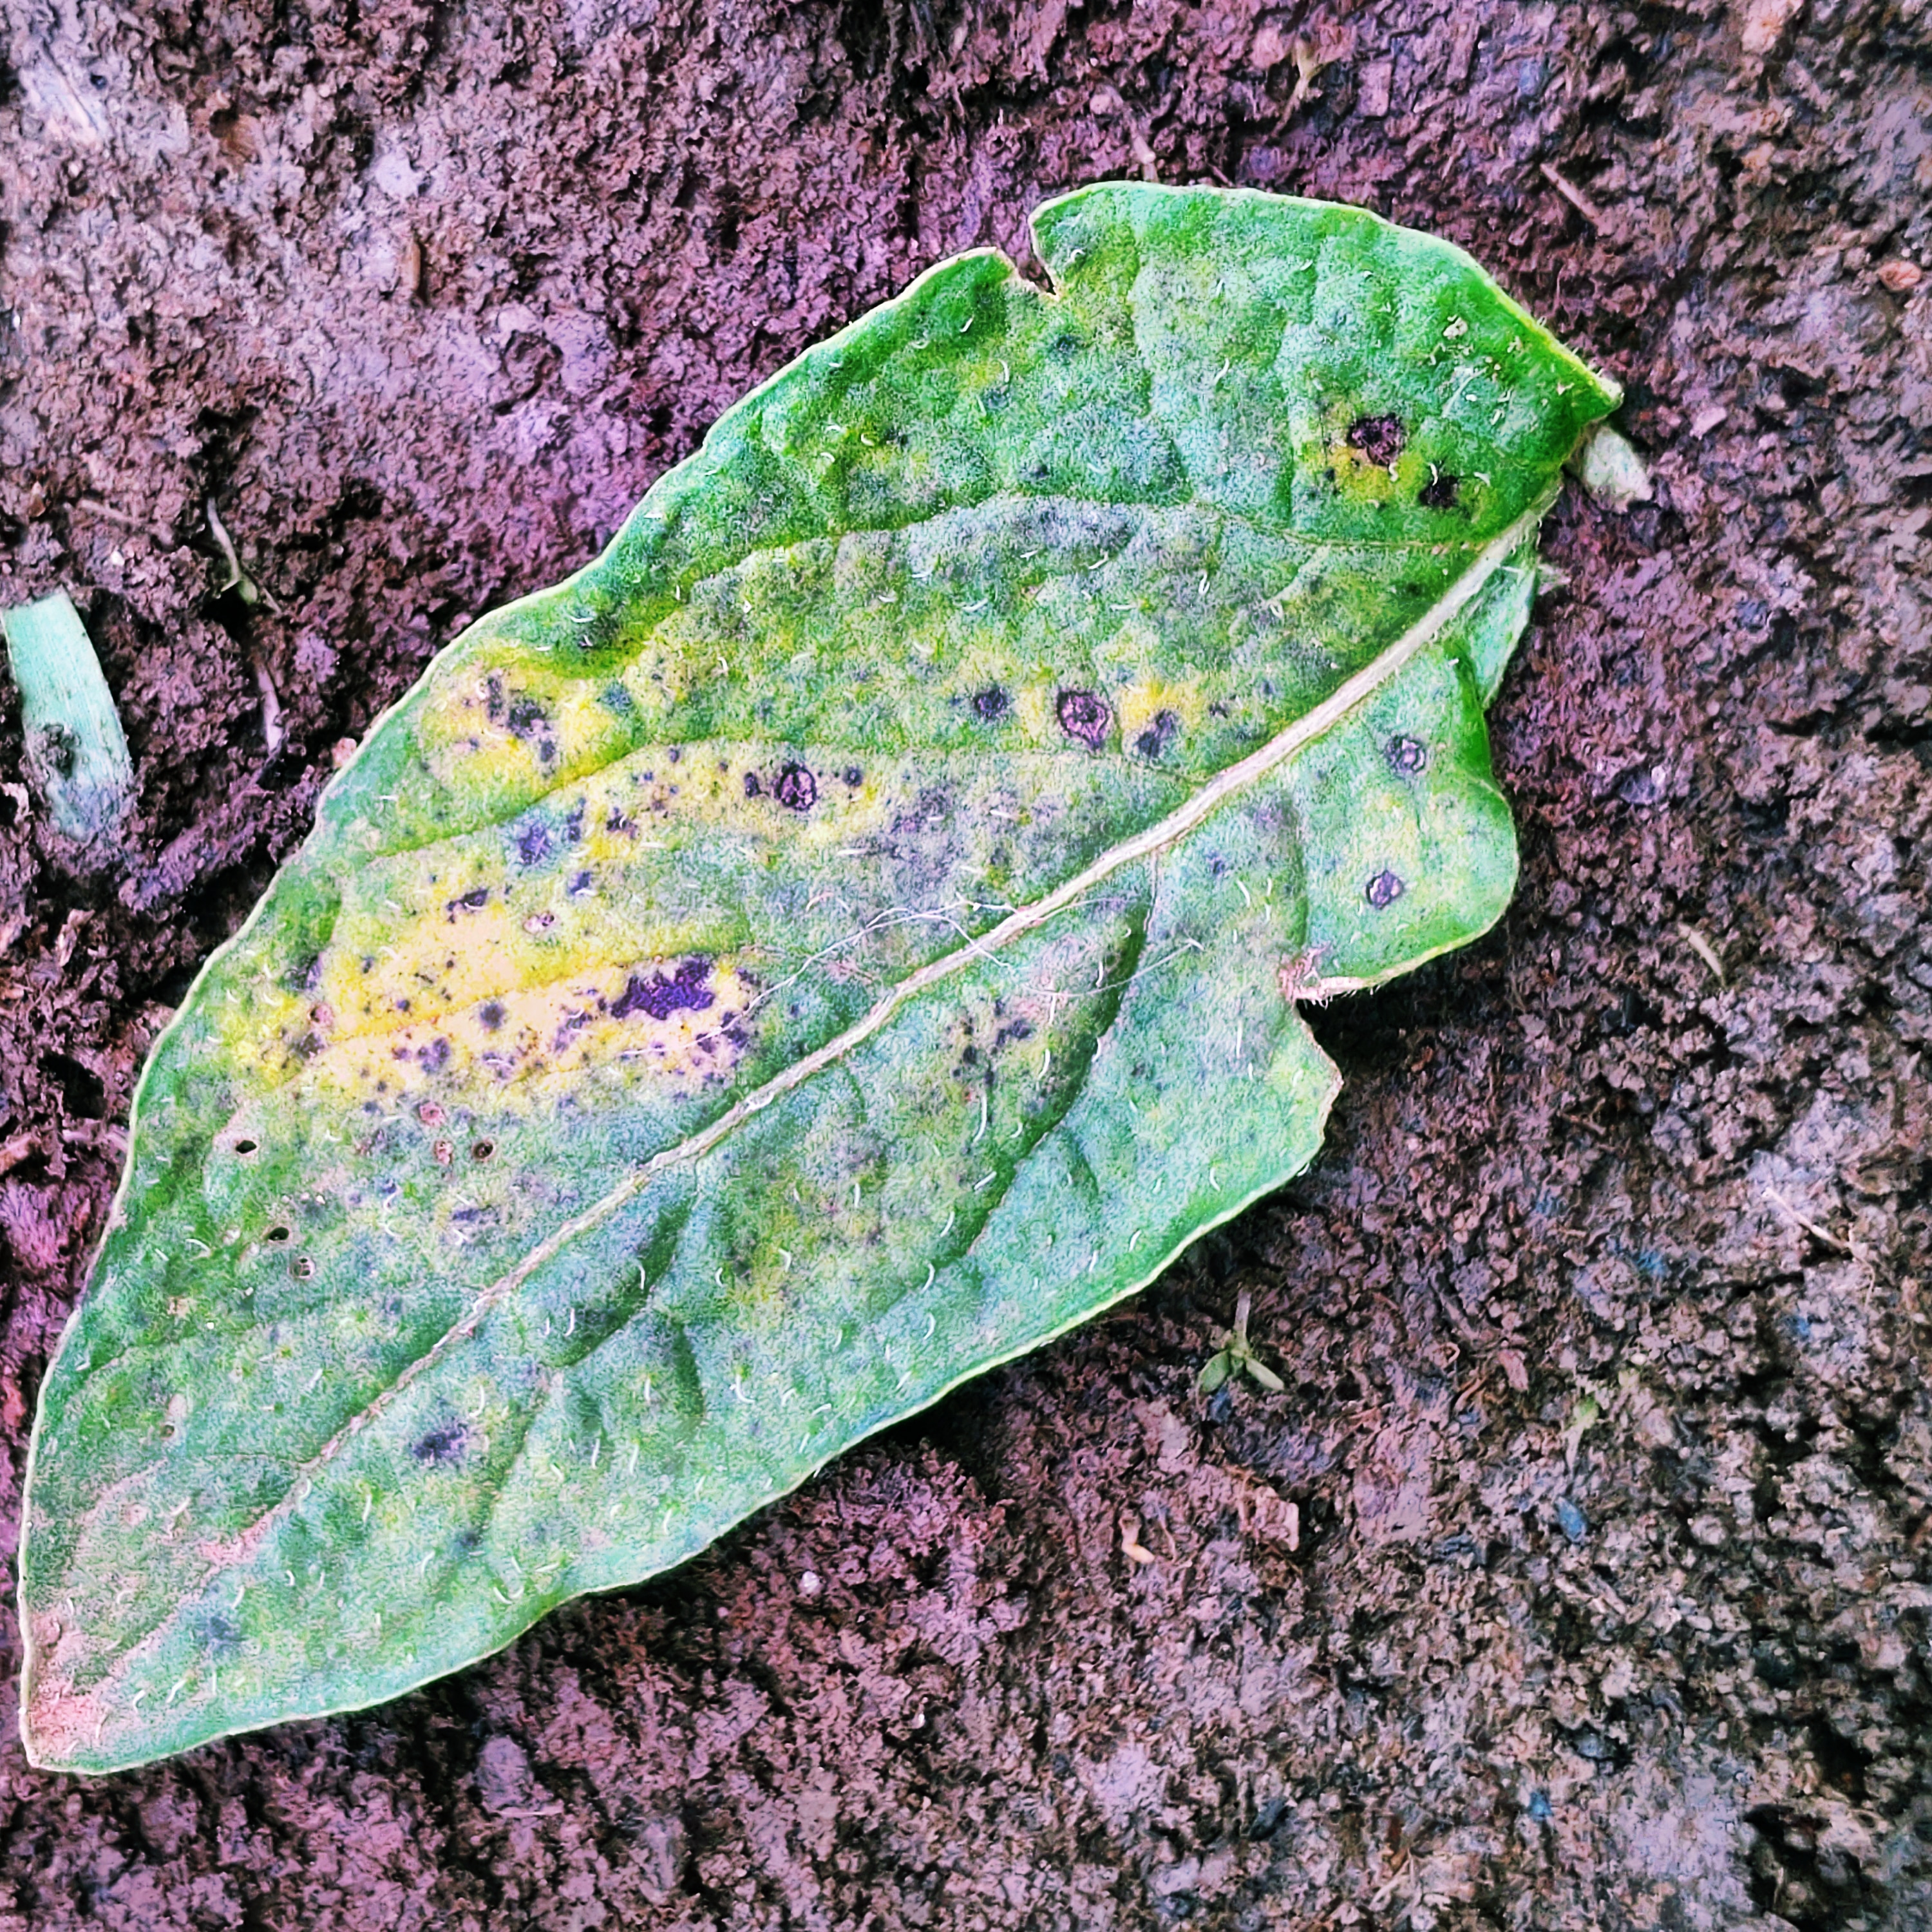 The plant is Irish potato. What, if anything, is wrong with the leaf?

late blight
